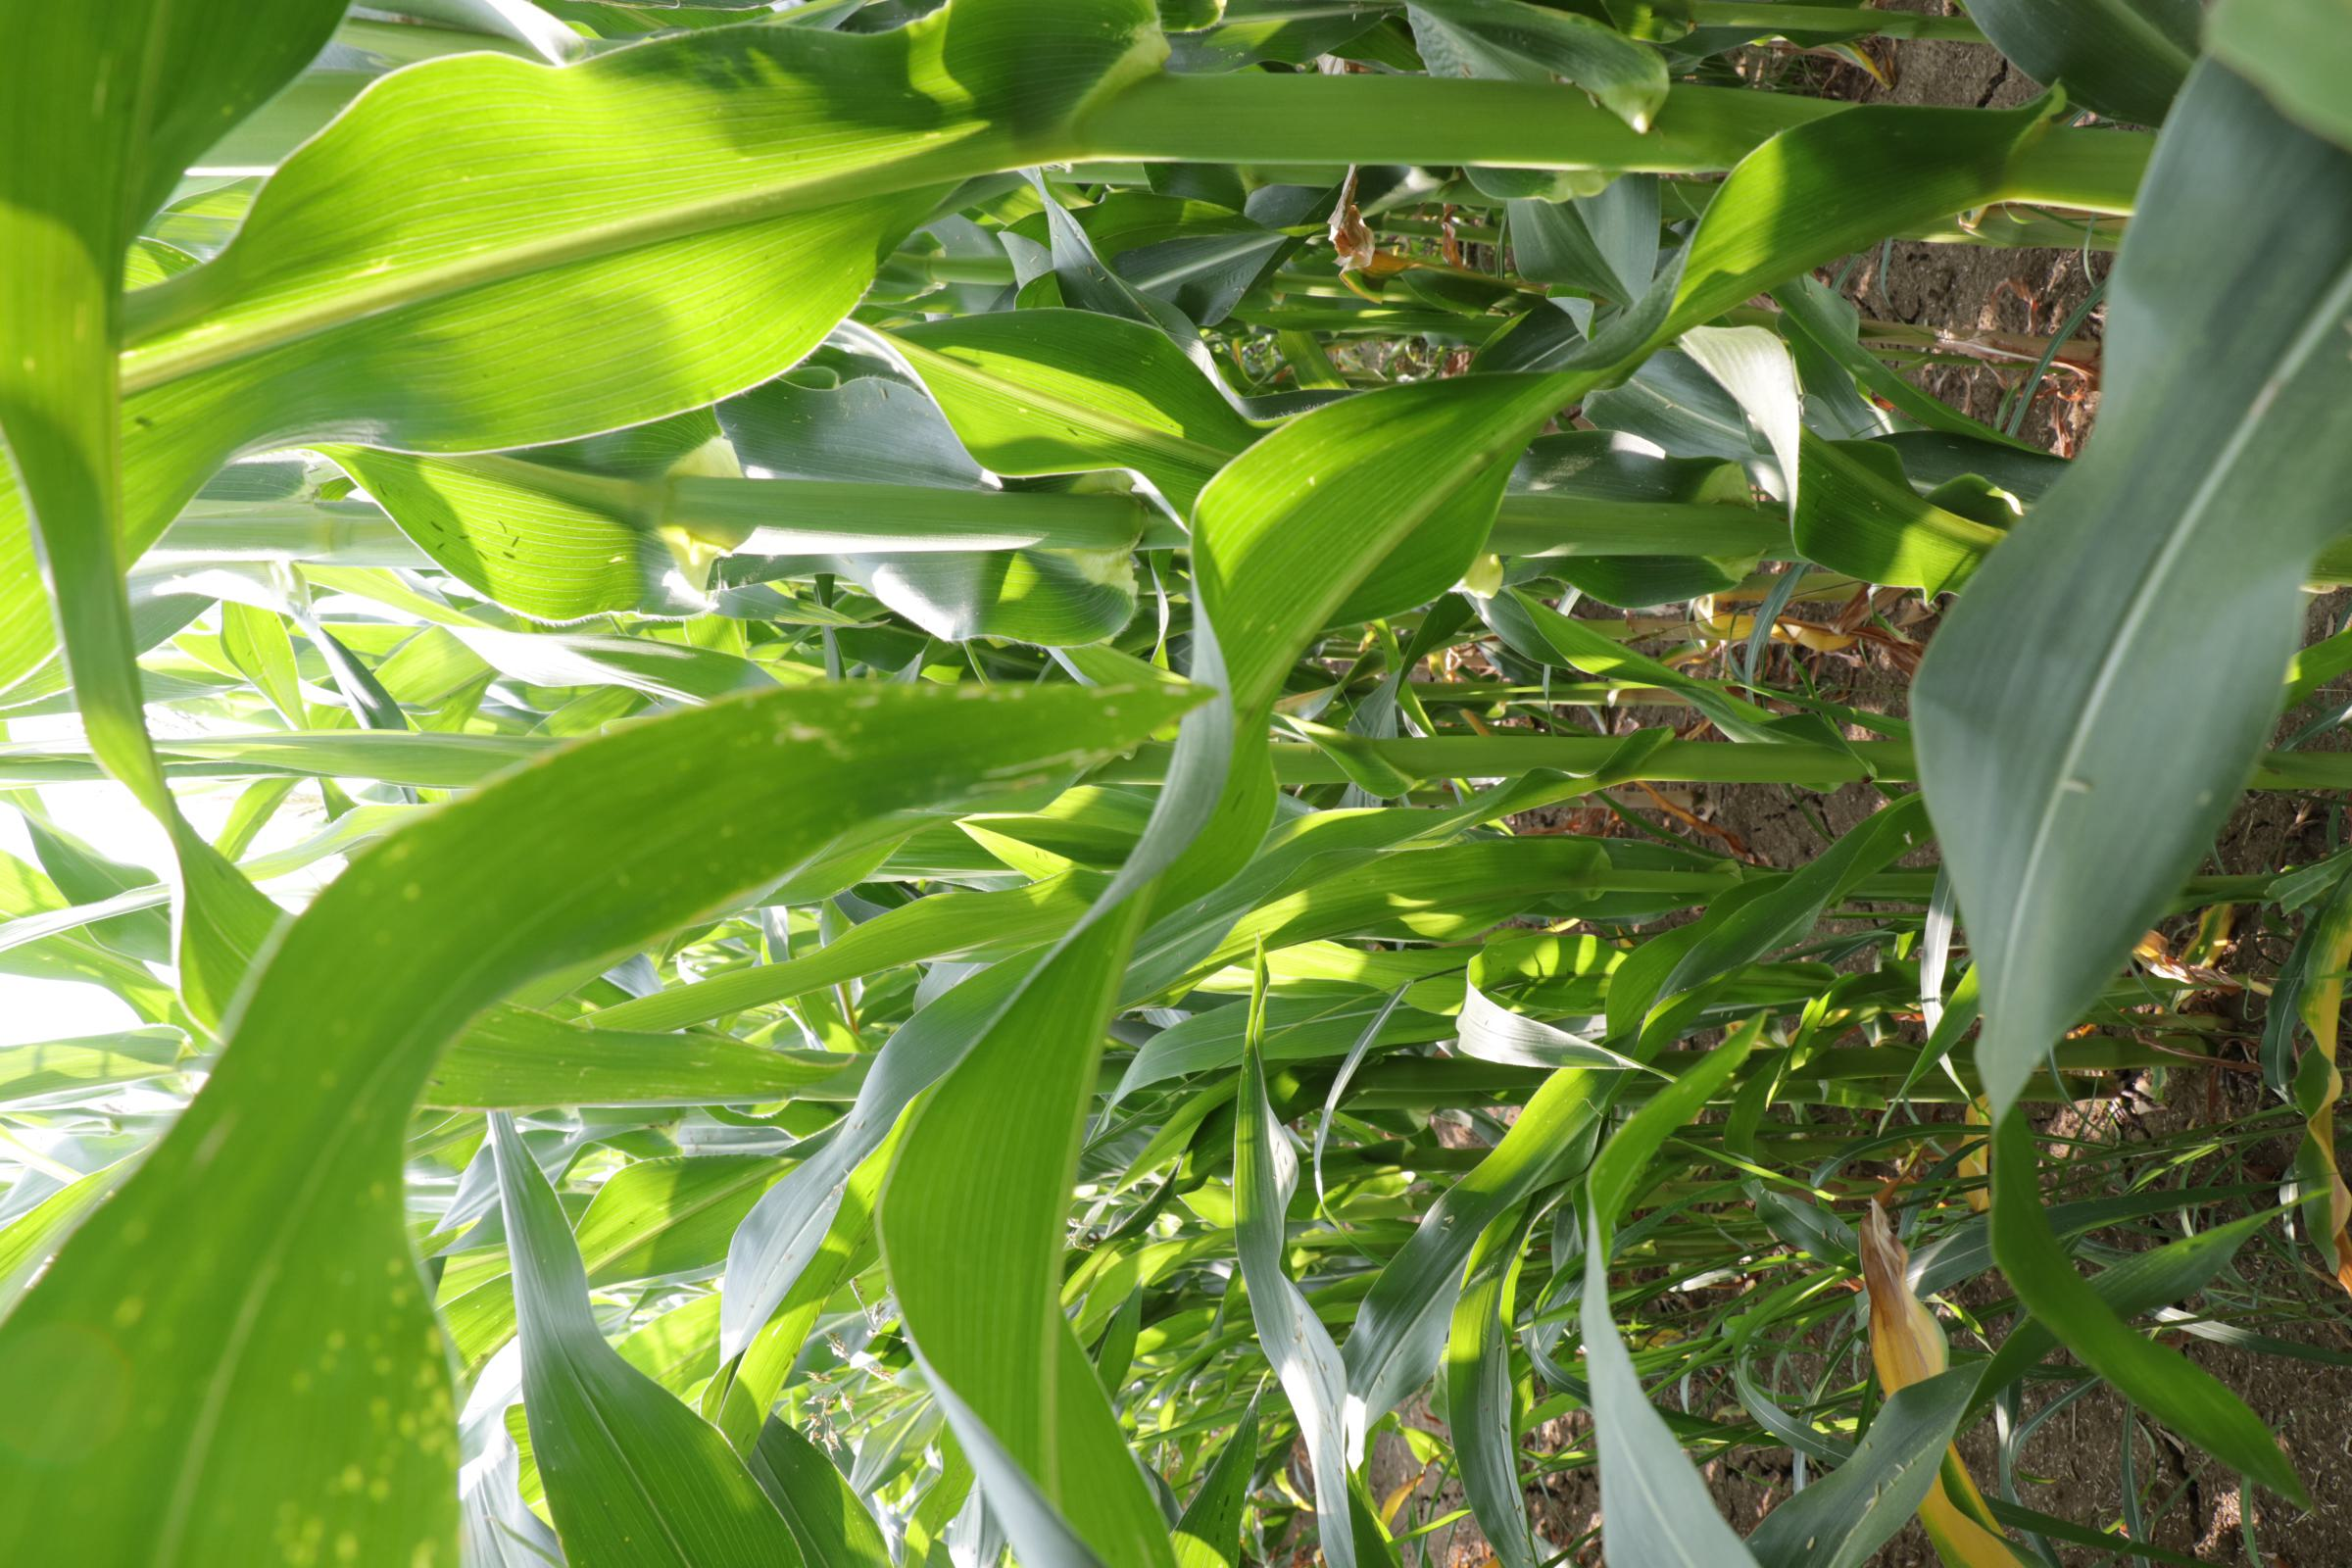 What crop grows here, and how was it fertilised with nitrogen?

maize, full nitrogen fertilisation
